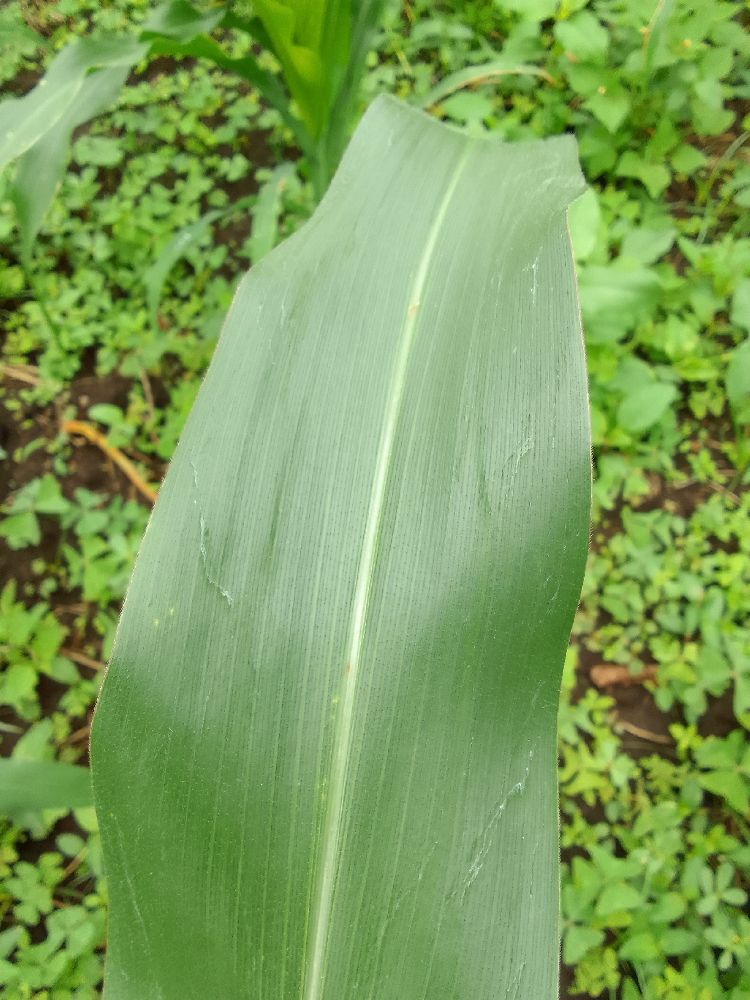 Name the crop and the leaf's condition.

maize, healthy
